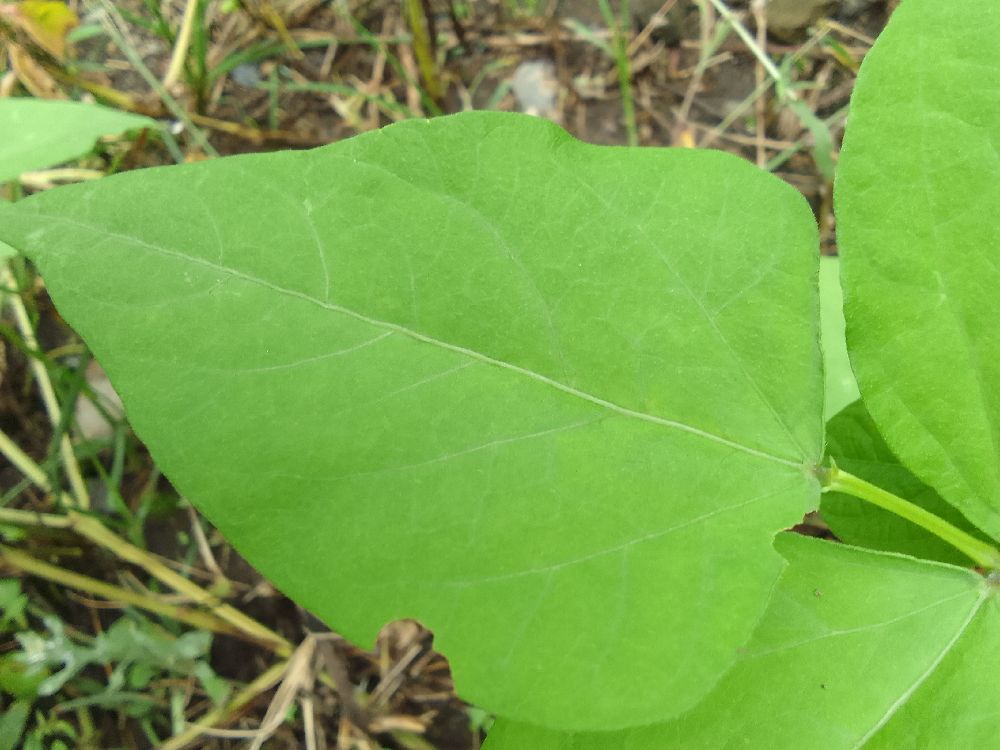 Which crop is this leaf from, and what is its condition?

common bean, healthy
